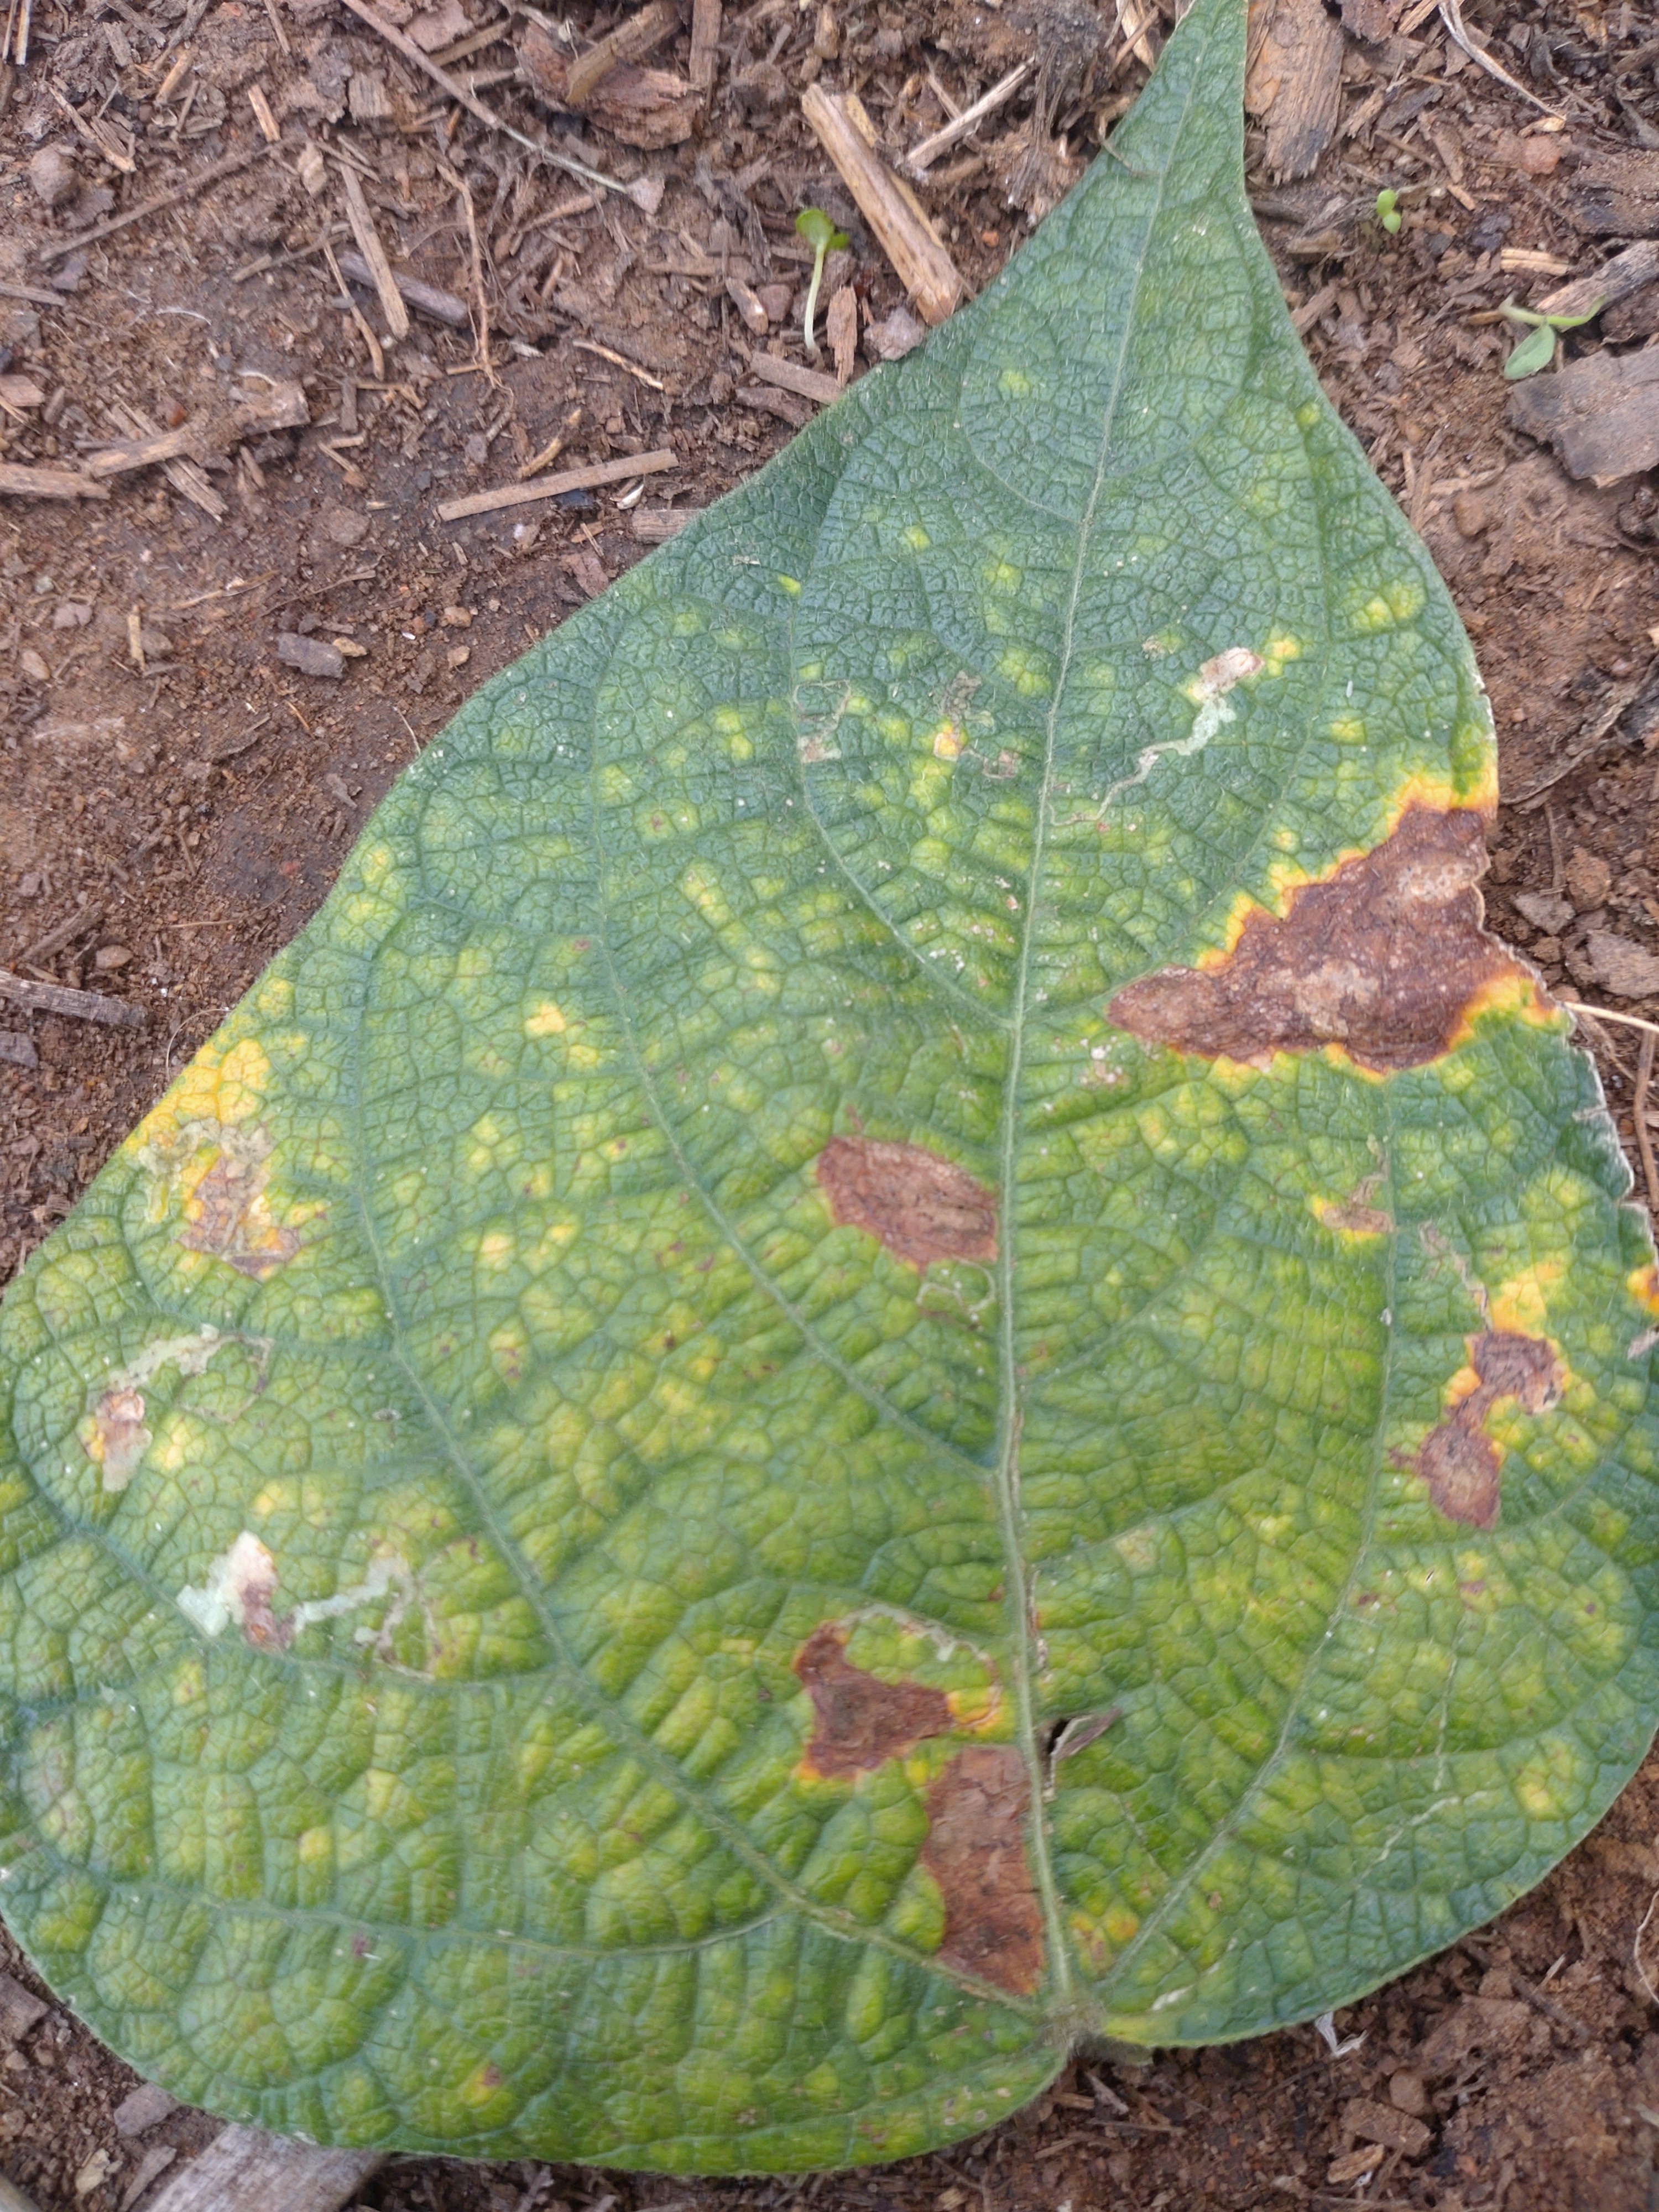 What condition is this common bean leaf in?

rust
